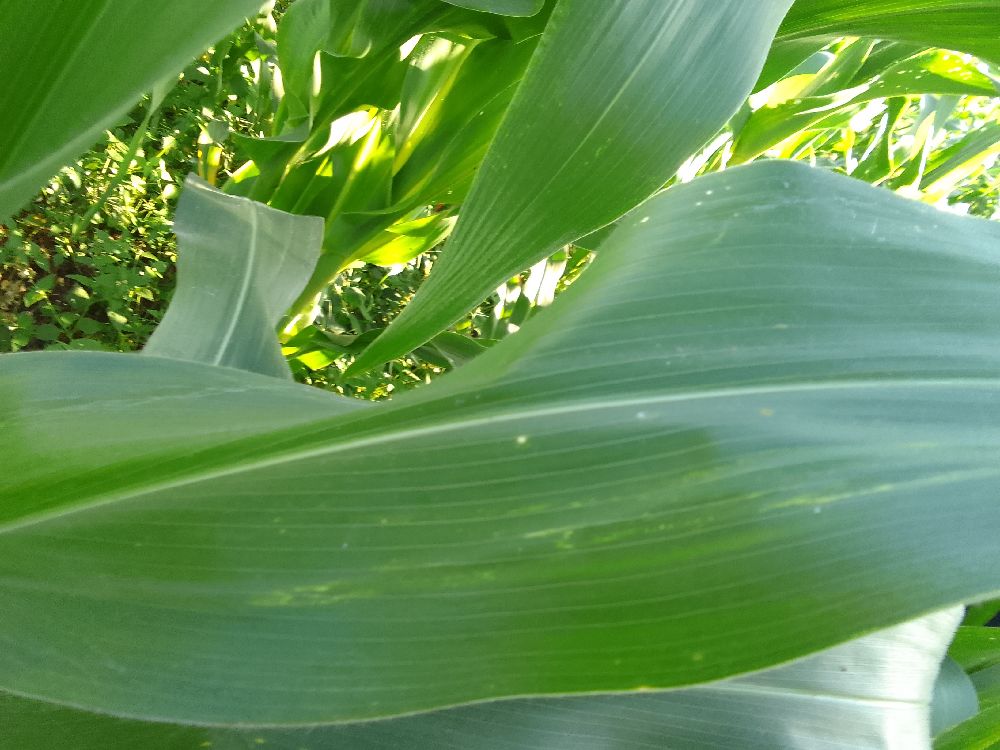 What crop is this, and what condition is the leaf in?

maize, healthy
